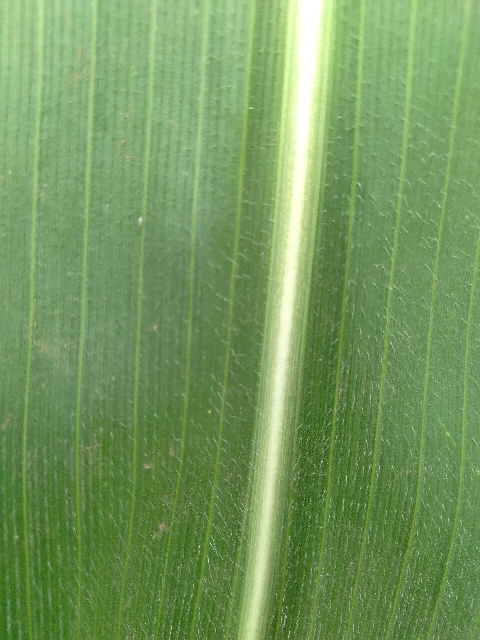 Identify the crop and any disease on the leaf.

maize, healthy
